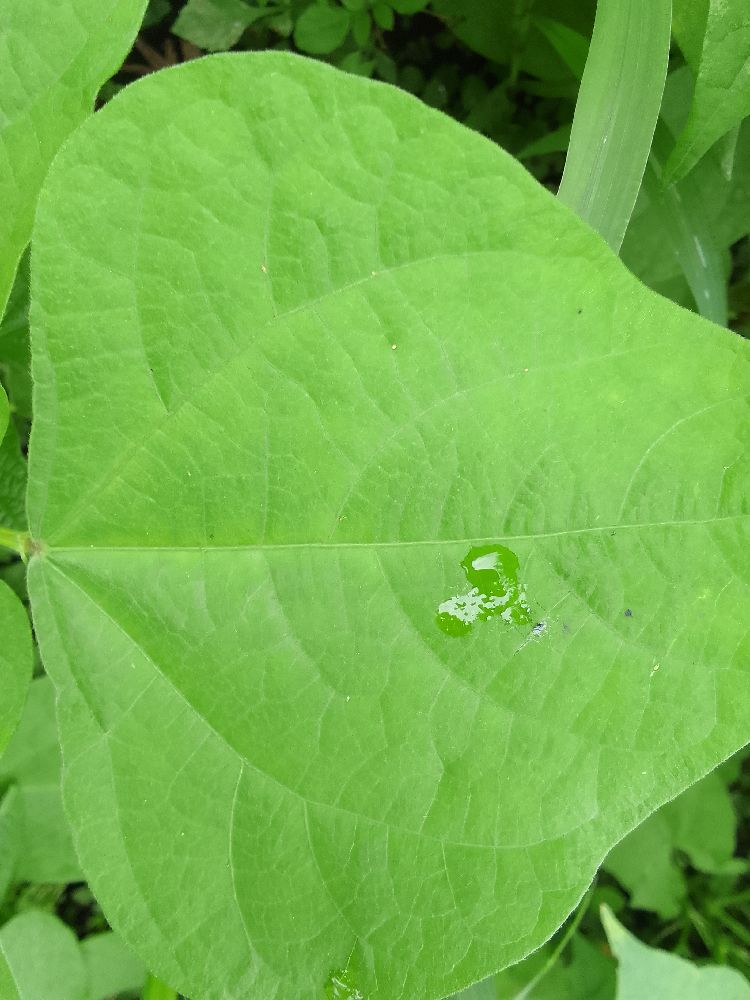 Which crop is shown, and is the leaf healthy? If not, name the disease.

common bean, healthy
